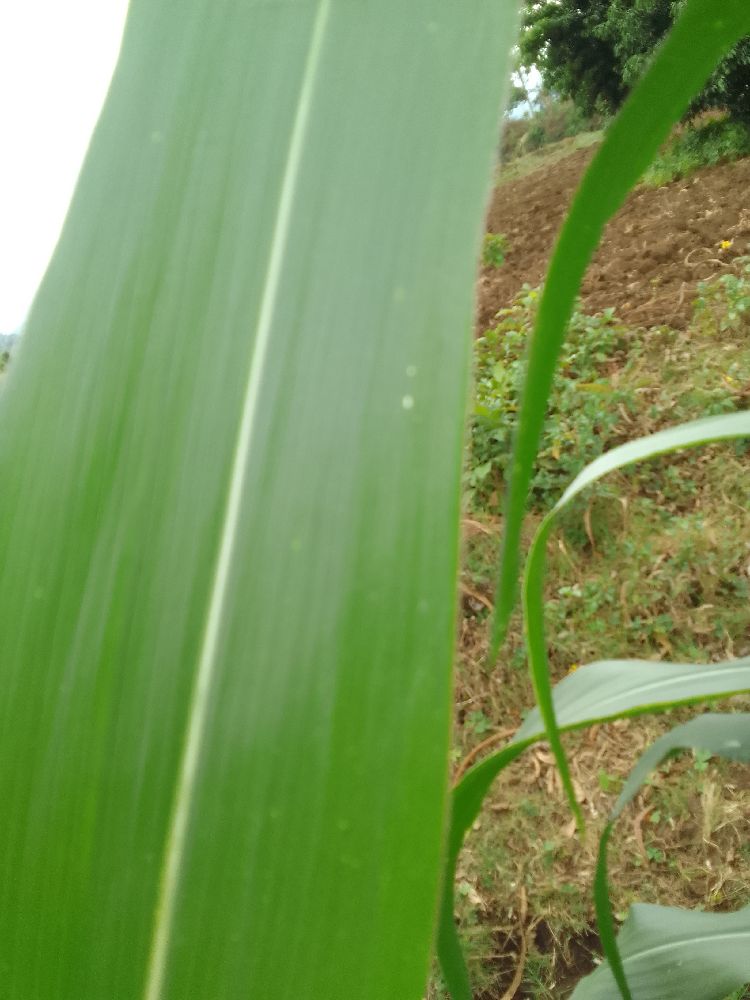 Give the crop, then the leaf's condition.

maize, healthy
